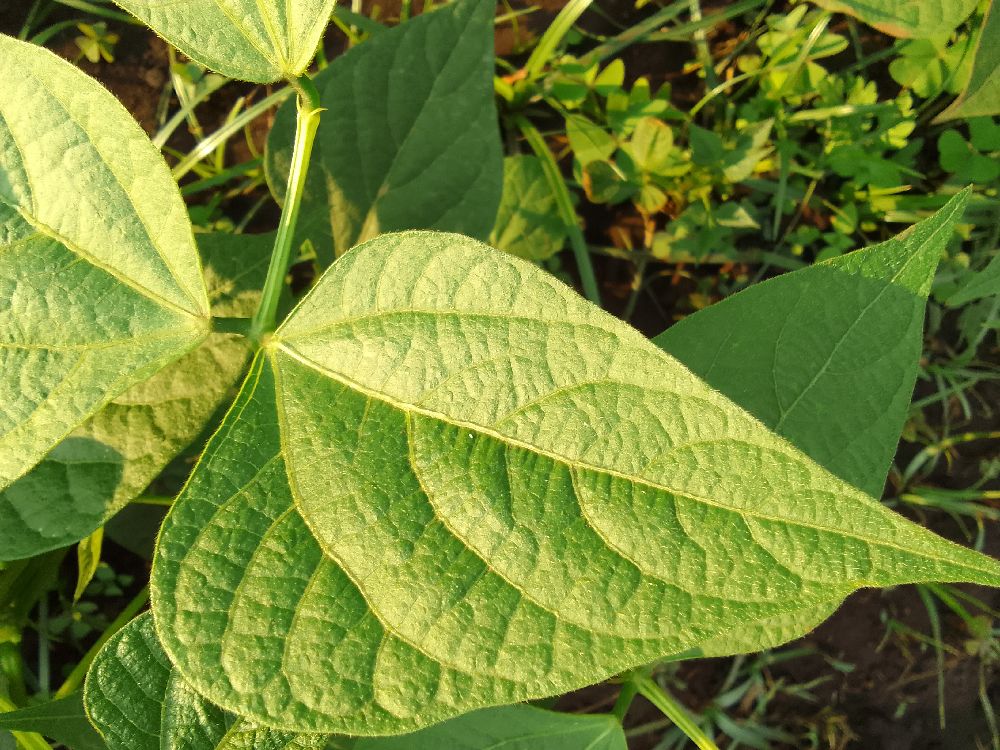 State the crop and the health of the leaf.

common bean, healthy
